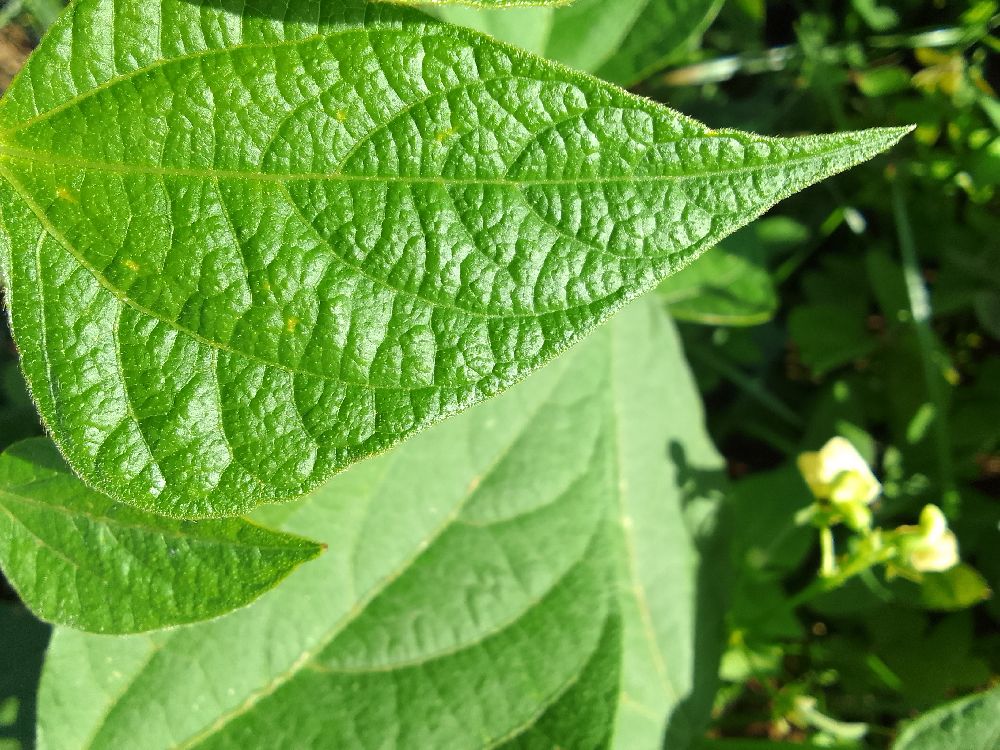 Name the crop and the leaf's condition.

common bean, healthy
